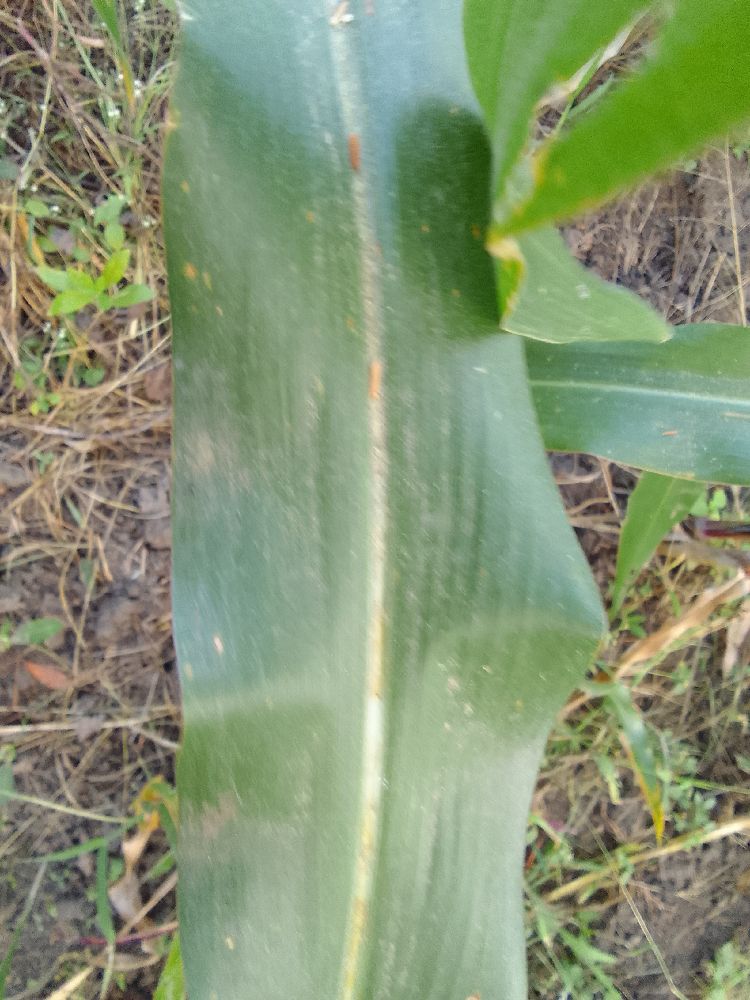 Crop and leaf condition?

maize, healthy
